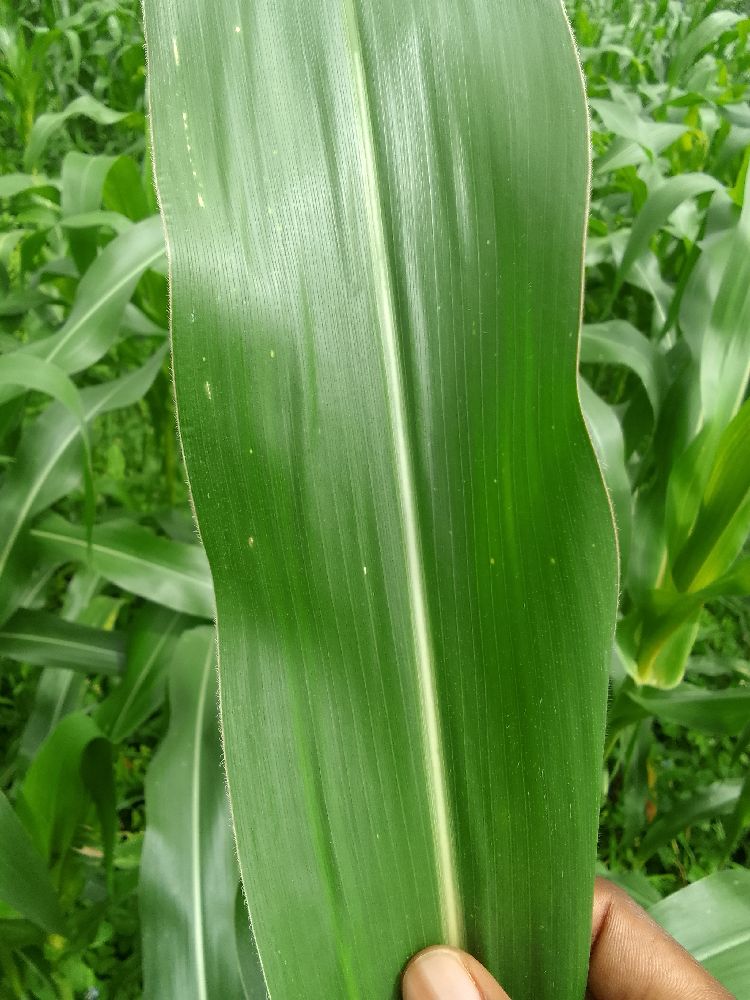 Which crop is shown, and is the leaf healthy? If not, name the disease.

maize, healthy
